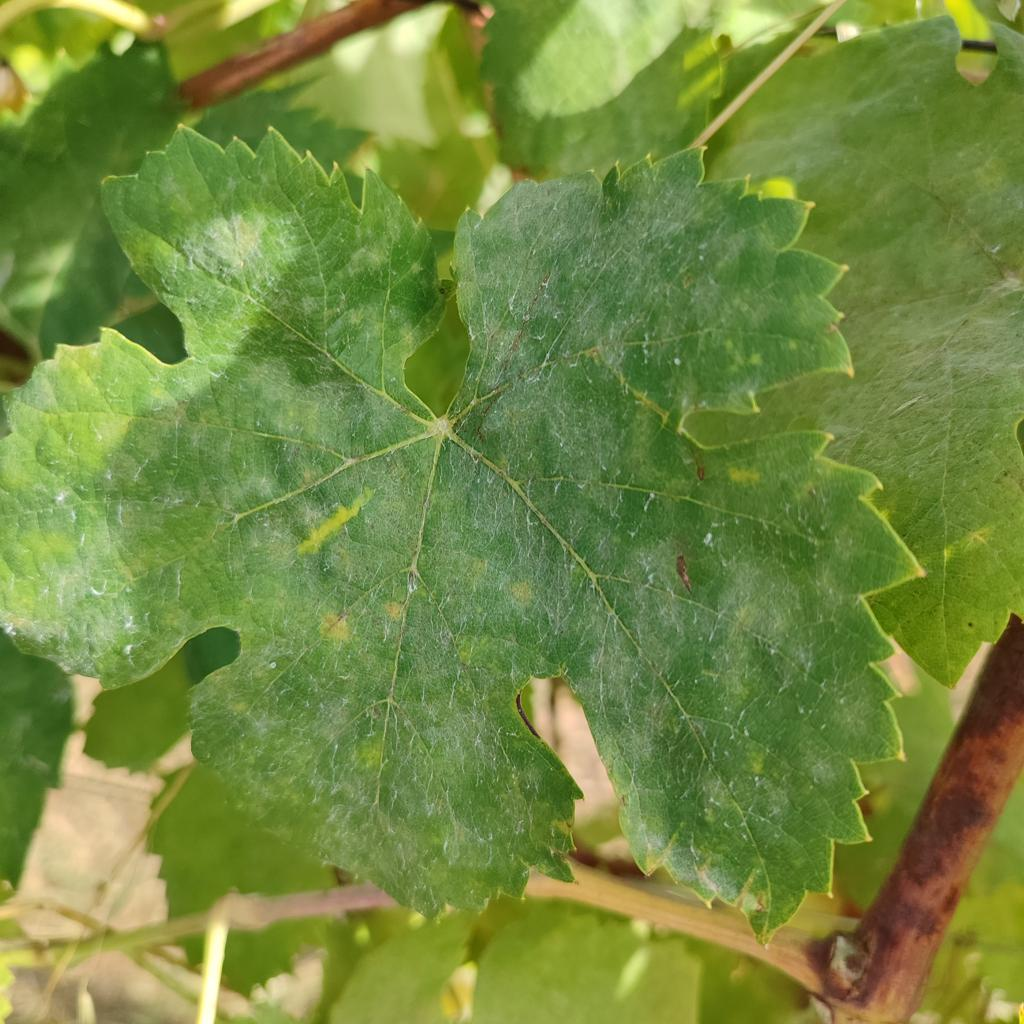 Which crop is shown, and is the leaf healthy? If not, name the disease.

grapevine, powdery mildew
